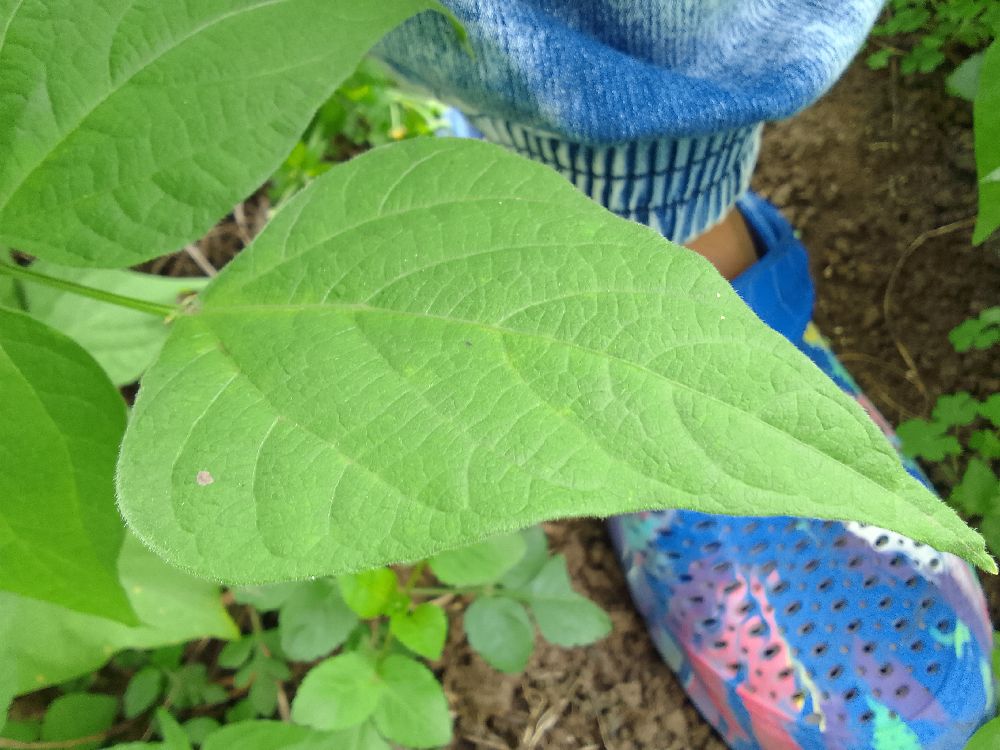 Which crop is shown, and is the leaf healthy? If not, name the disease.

common bean, healthy
